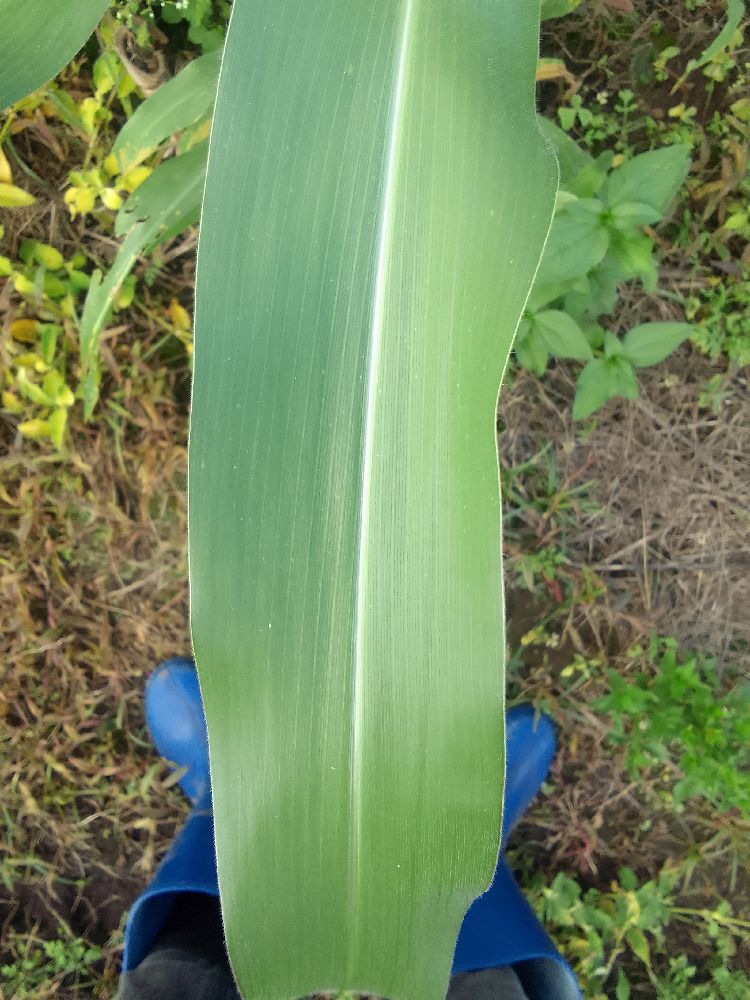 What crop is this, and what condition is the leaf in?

maize, healthy
